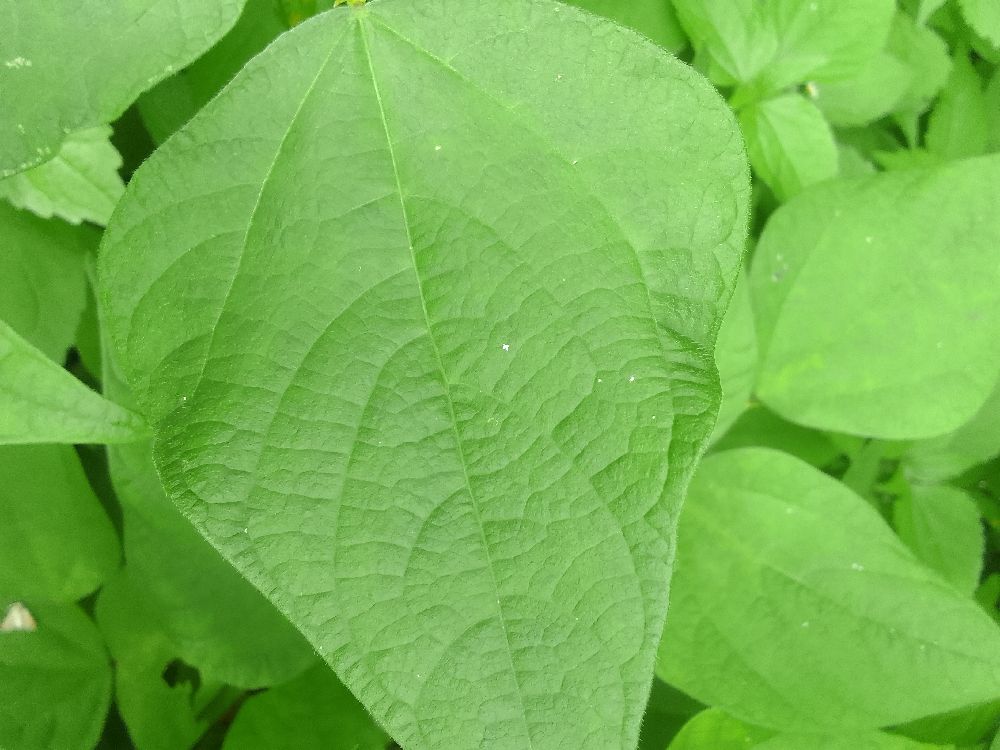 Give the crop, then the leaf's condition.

common bean, healthy
